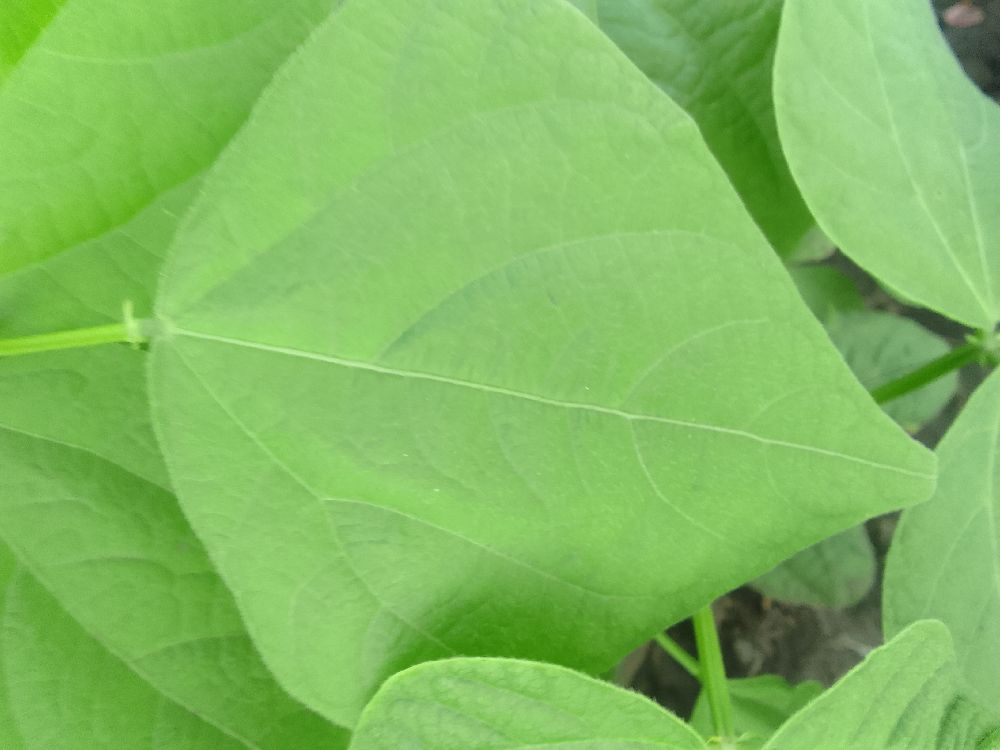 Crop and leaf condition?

common bean, healthy
